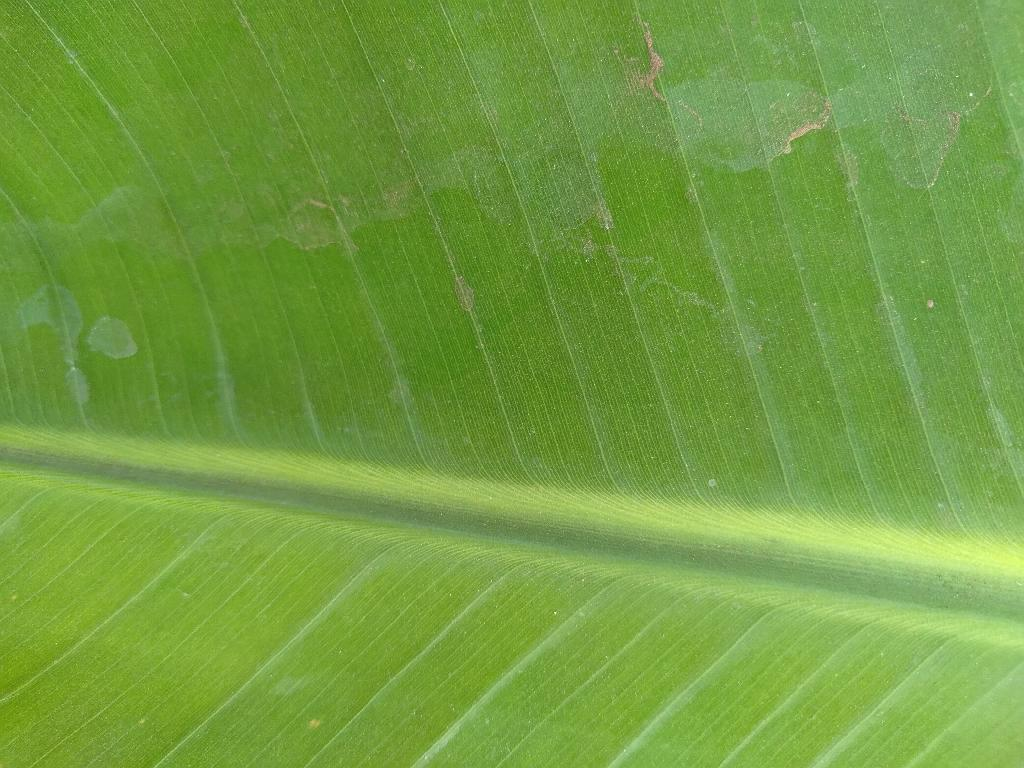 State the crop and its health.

banana, healthy
